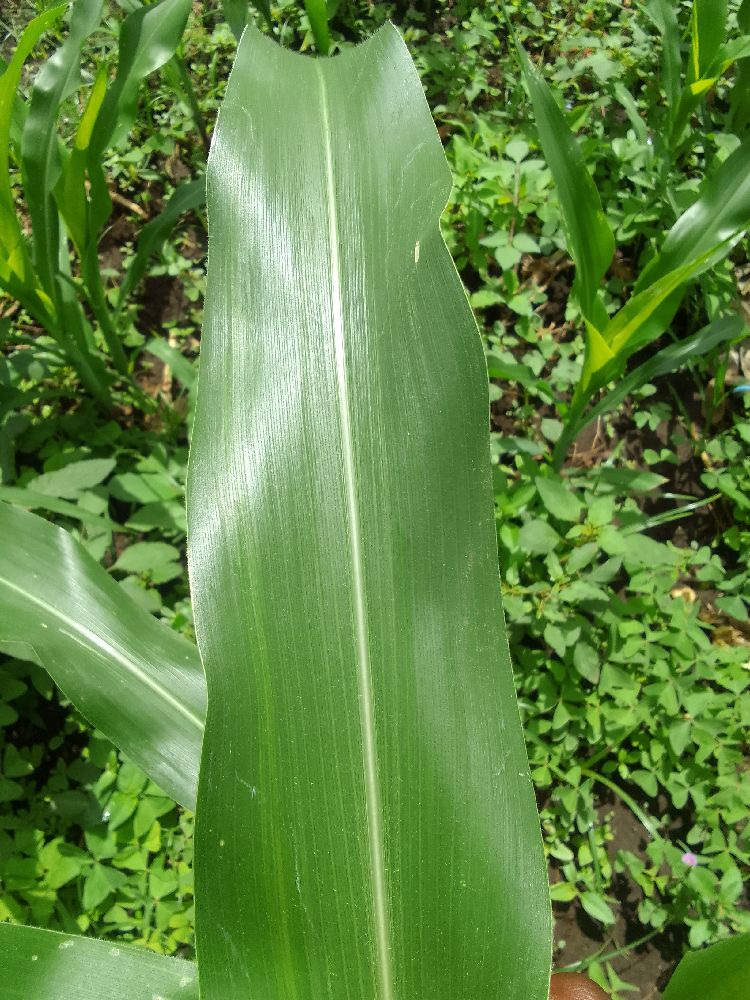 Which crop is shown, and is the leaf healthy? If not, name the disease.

maize, healthy
